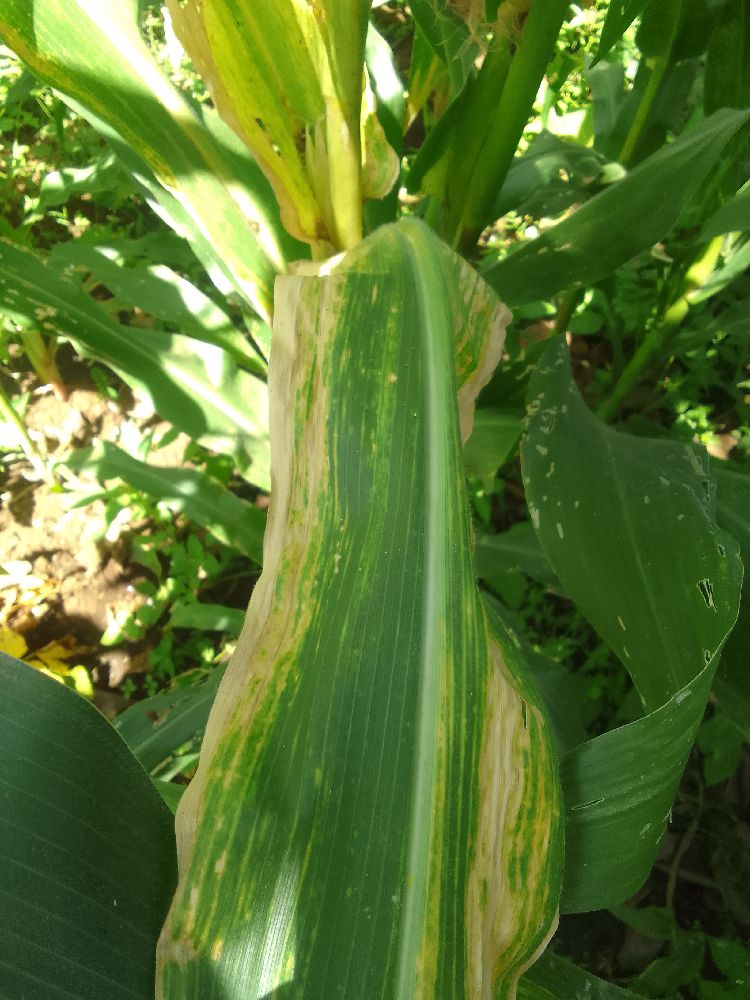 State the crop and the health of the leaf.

maize, maize lethal necrosis
